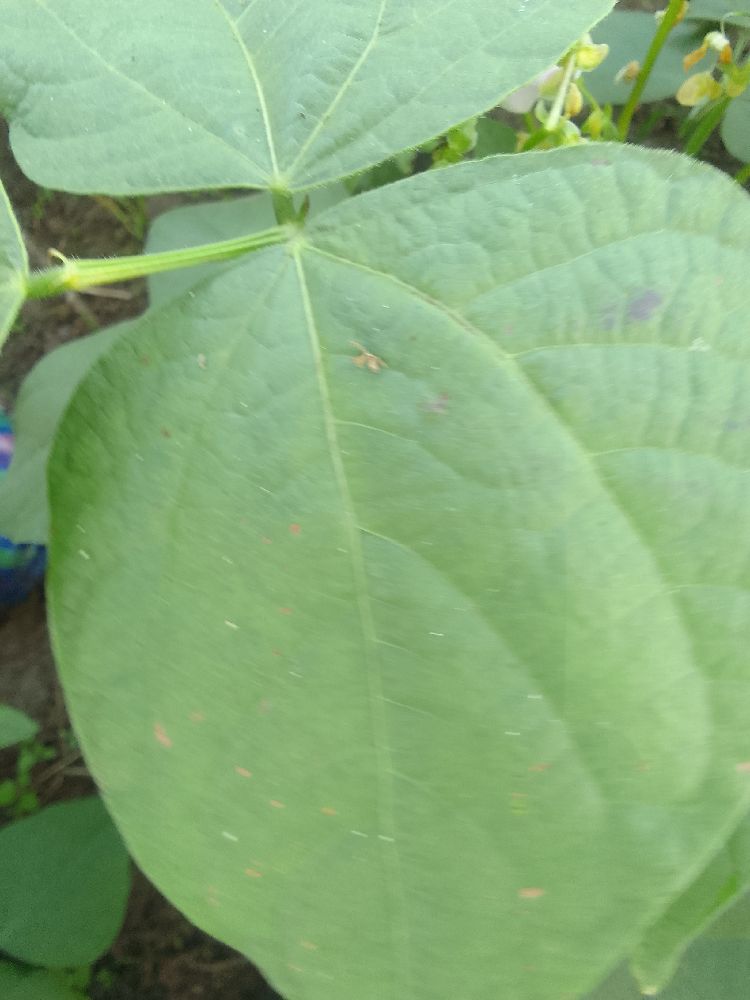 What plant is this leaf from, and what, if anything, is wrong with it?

common bean, healthy
